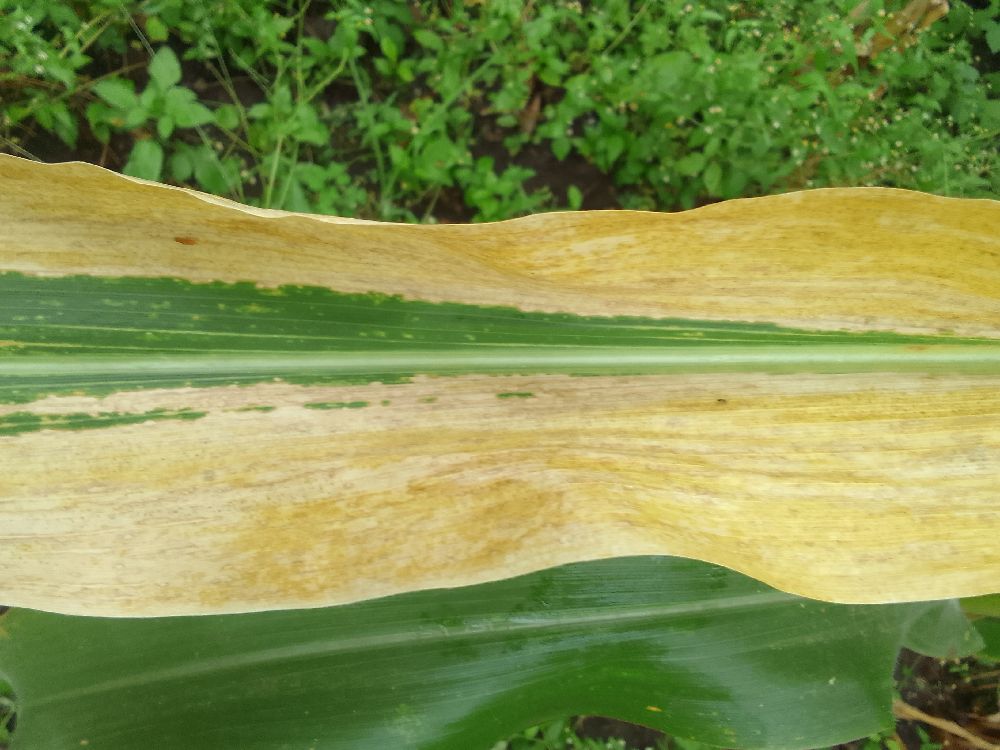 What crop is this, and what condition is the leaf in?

maize, maize lethal necrosis
